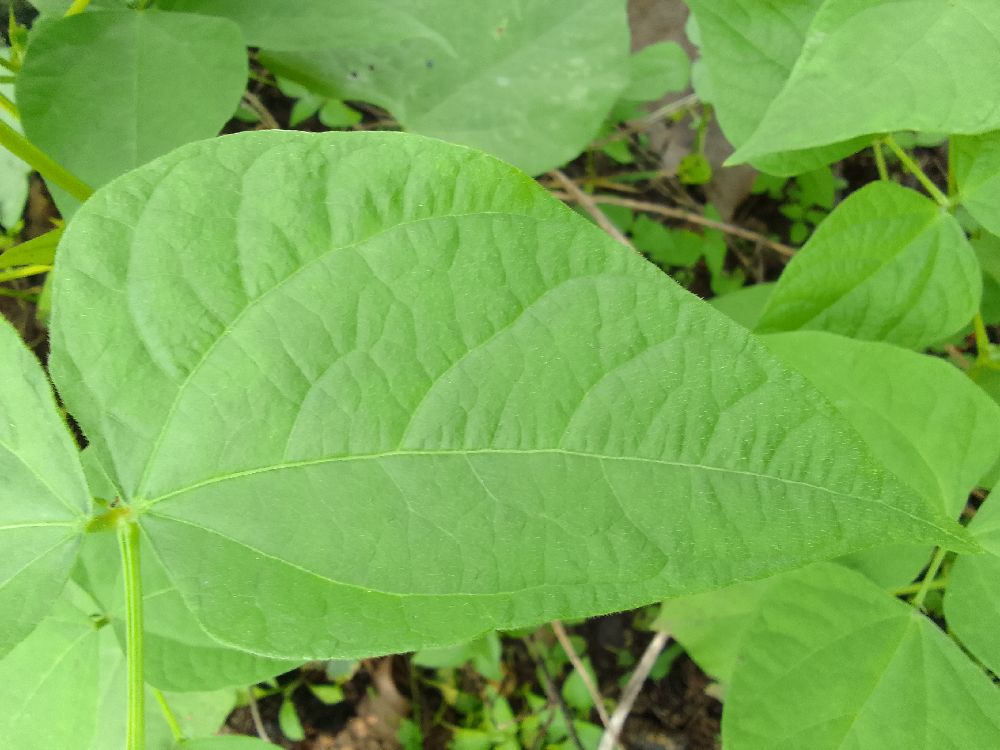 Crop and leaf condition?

common bean, healthy
